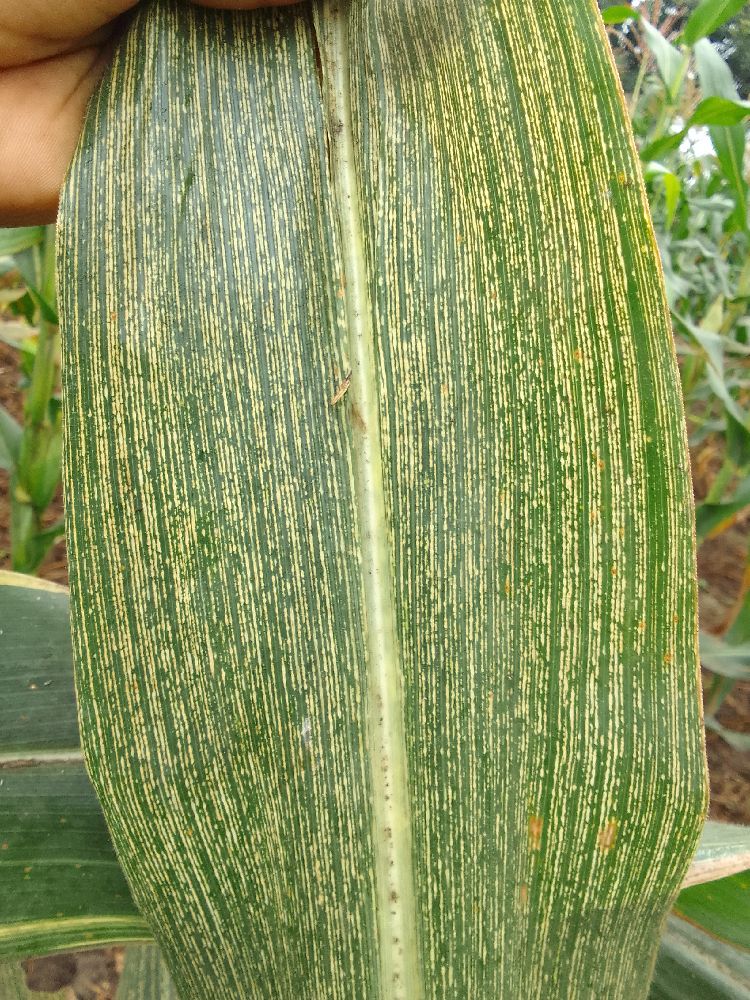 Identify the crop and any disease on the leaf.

maize, maize streak virus
